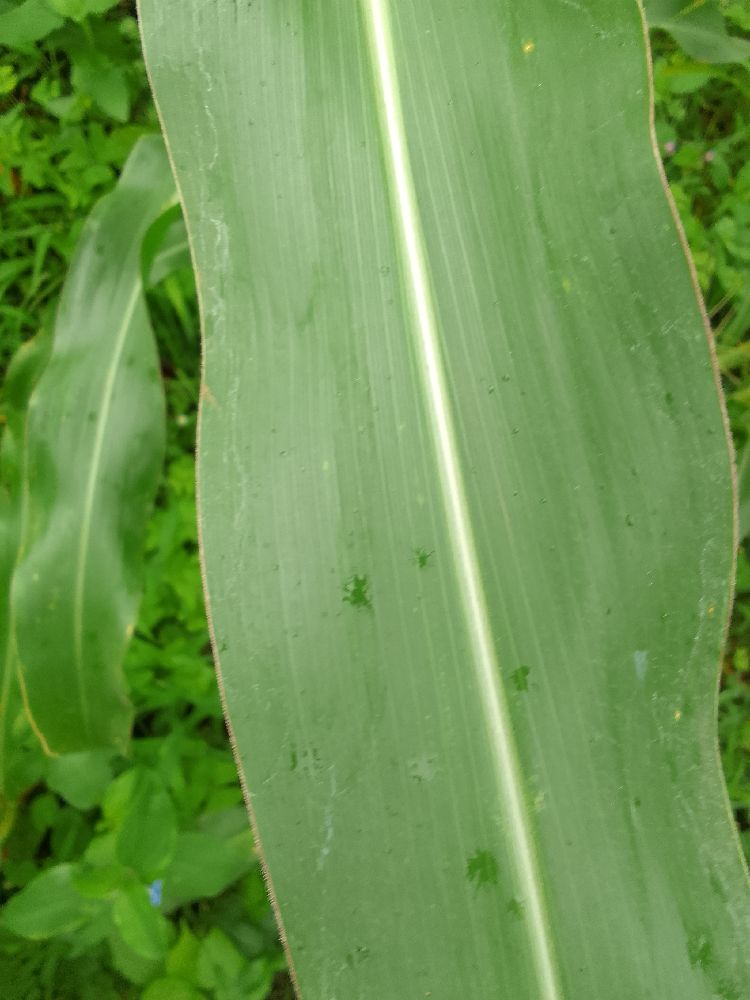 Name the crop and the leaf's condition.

maize, healthy
